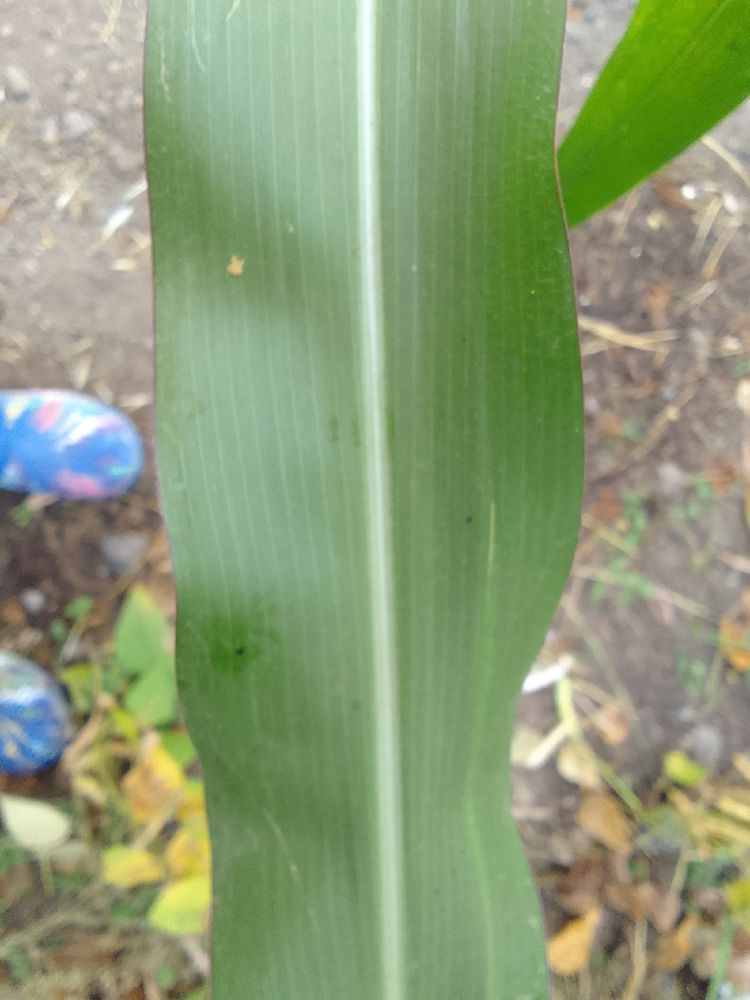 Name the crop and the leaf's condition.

maize, healthy
